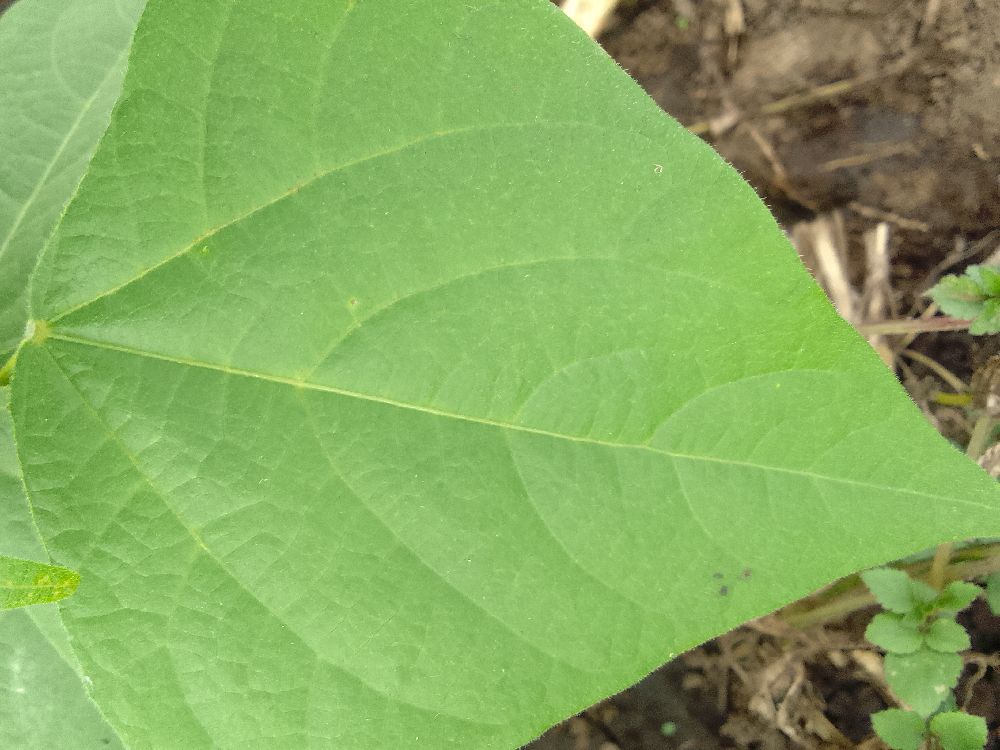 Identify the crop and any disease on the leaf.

common bean, healthy
